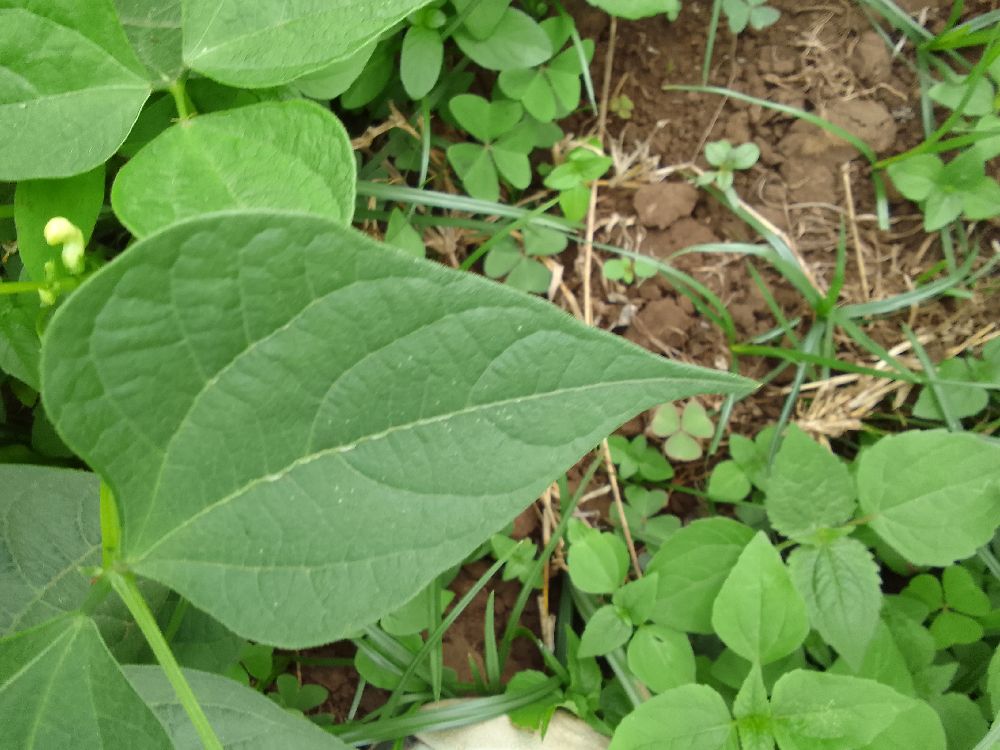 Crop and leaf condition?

common bean, healthy
